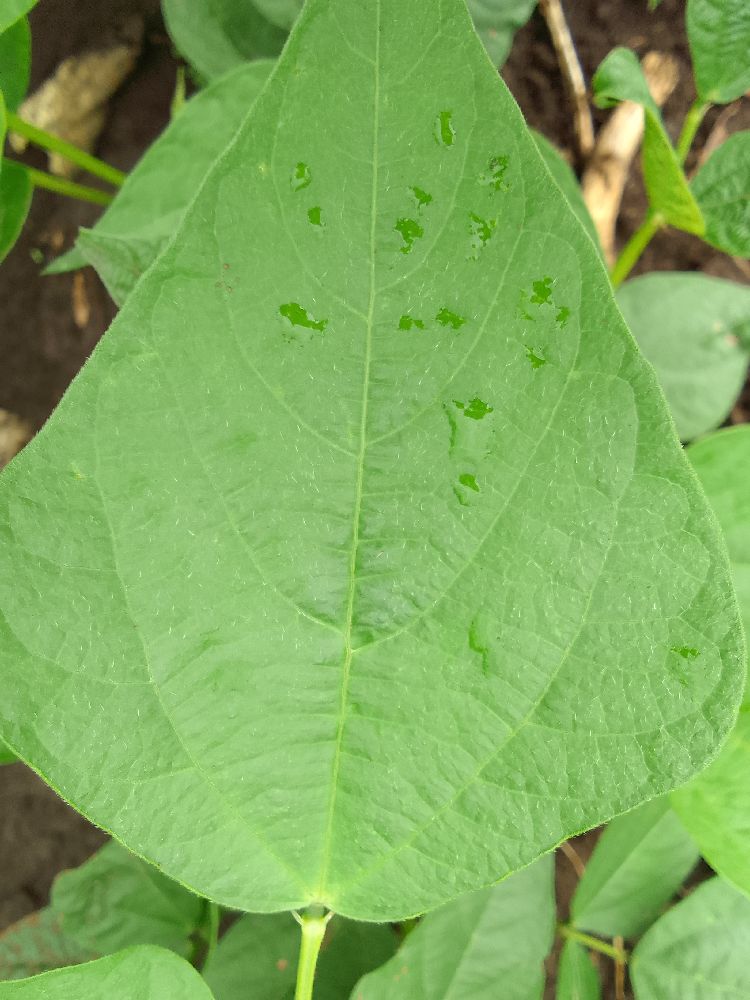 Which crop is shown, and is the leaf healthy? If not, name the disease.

common bean, healthy
